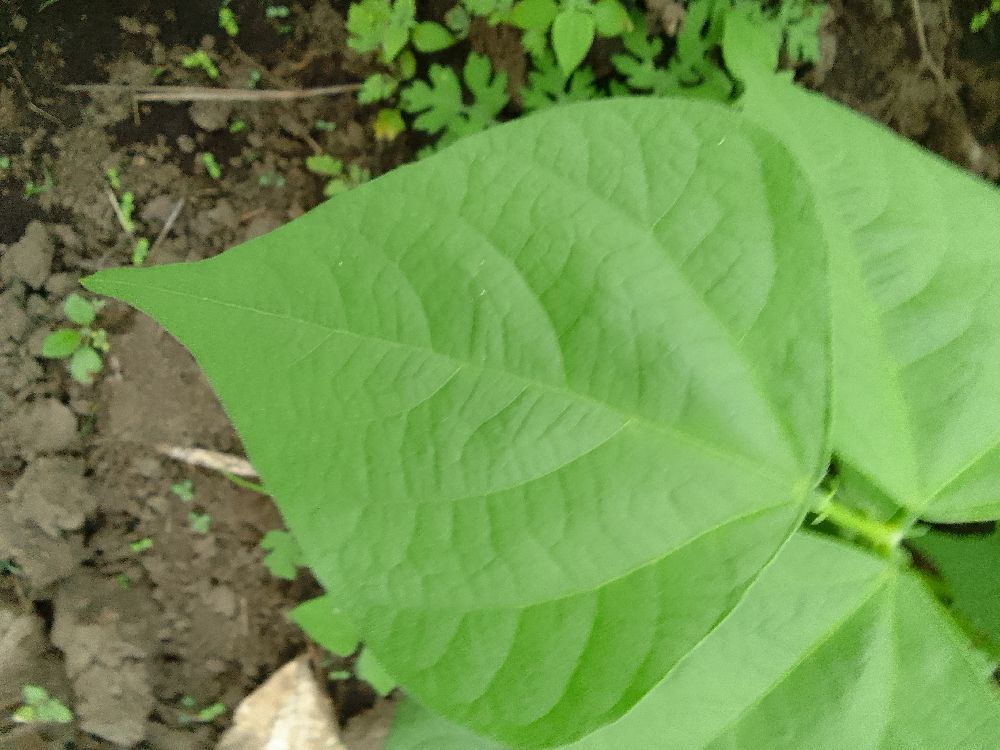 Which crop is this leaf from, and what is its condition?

common bean, healthy
